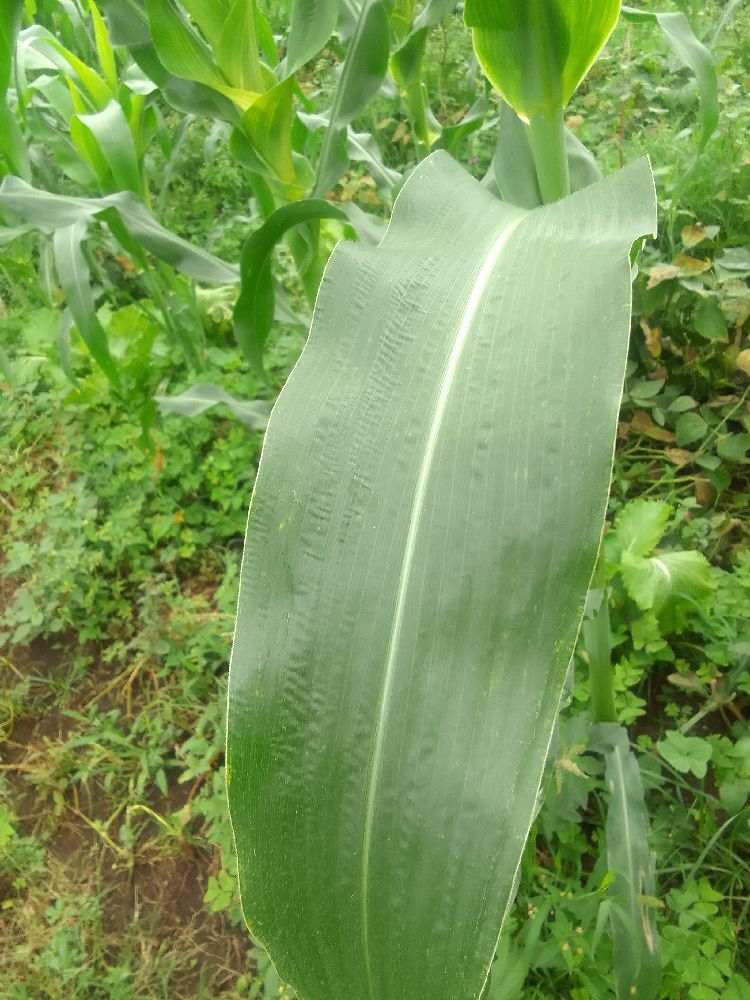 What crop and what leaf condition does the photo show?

maize, healthy
